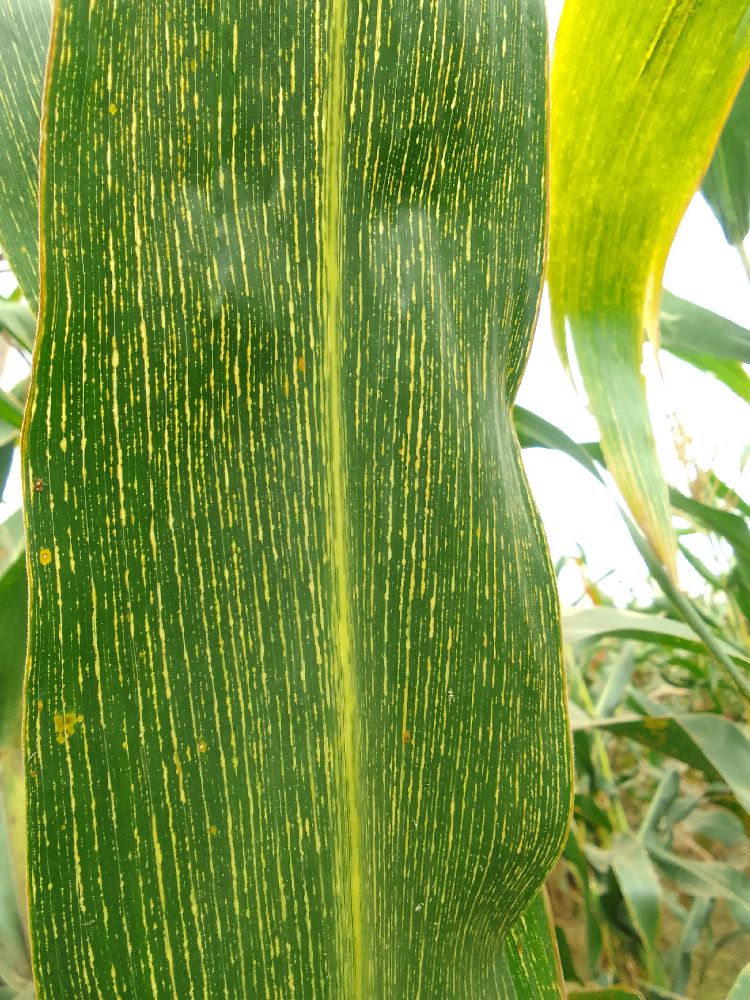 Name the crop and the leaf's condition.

maize, maize streak virus
